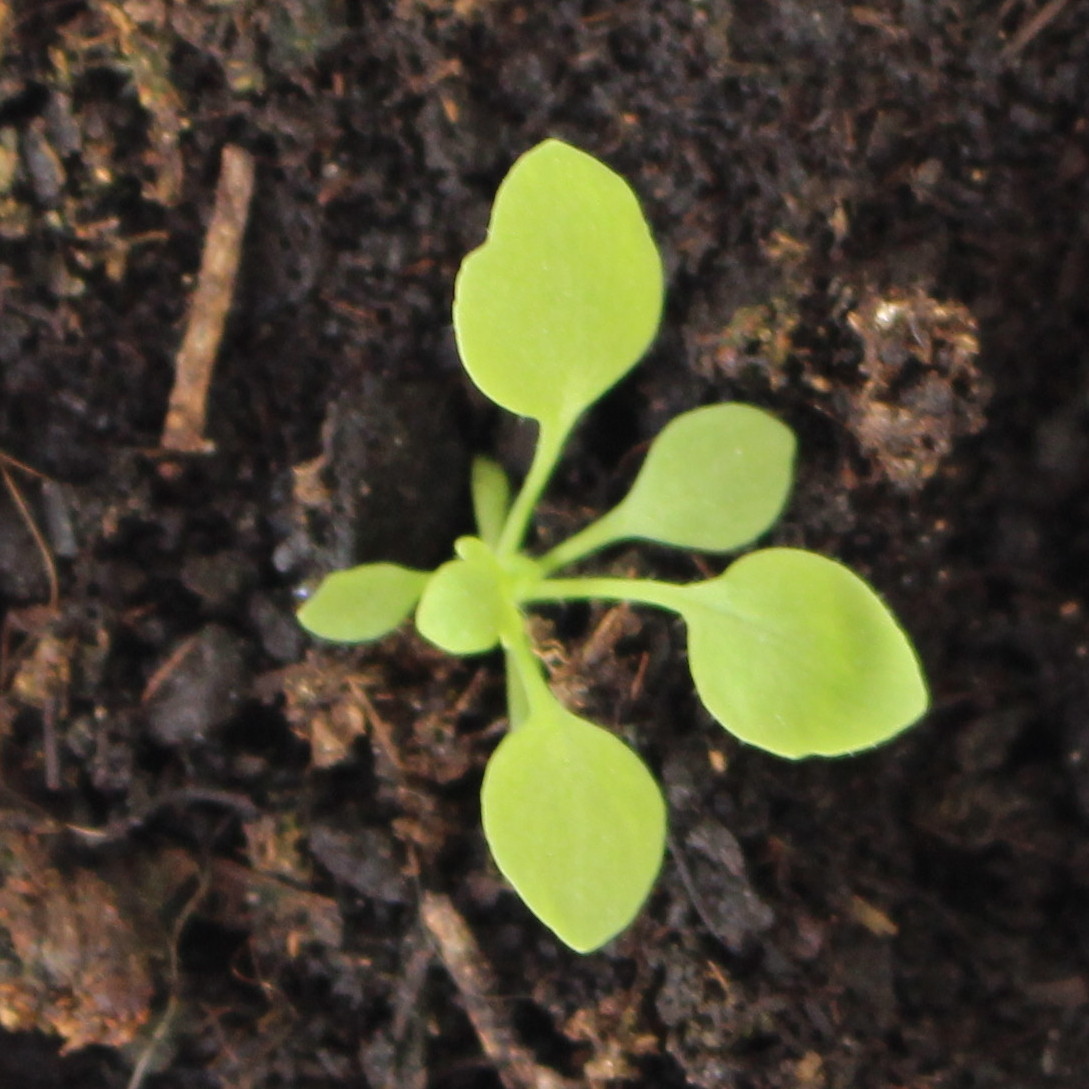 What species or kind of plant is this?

Papaver rhoeas
